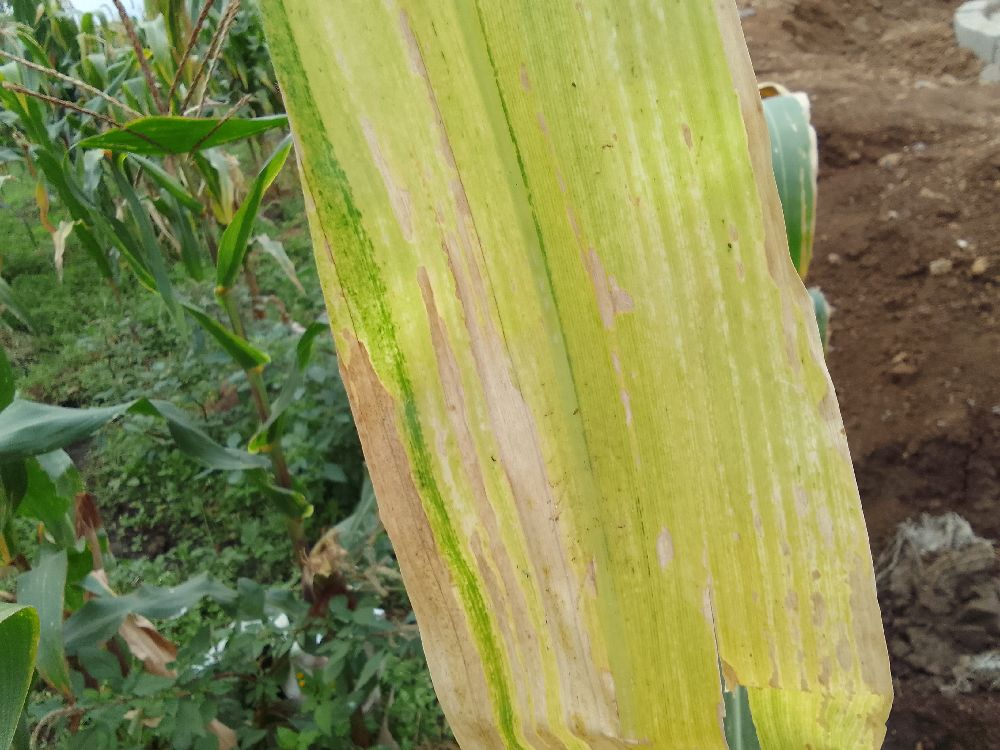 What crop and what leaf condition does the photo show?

maize, maize lethal necrosis
